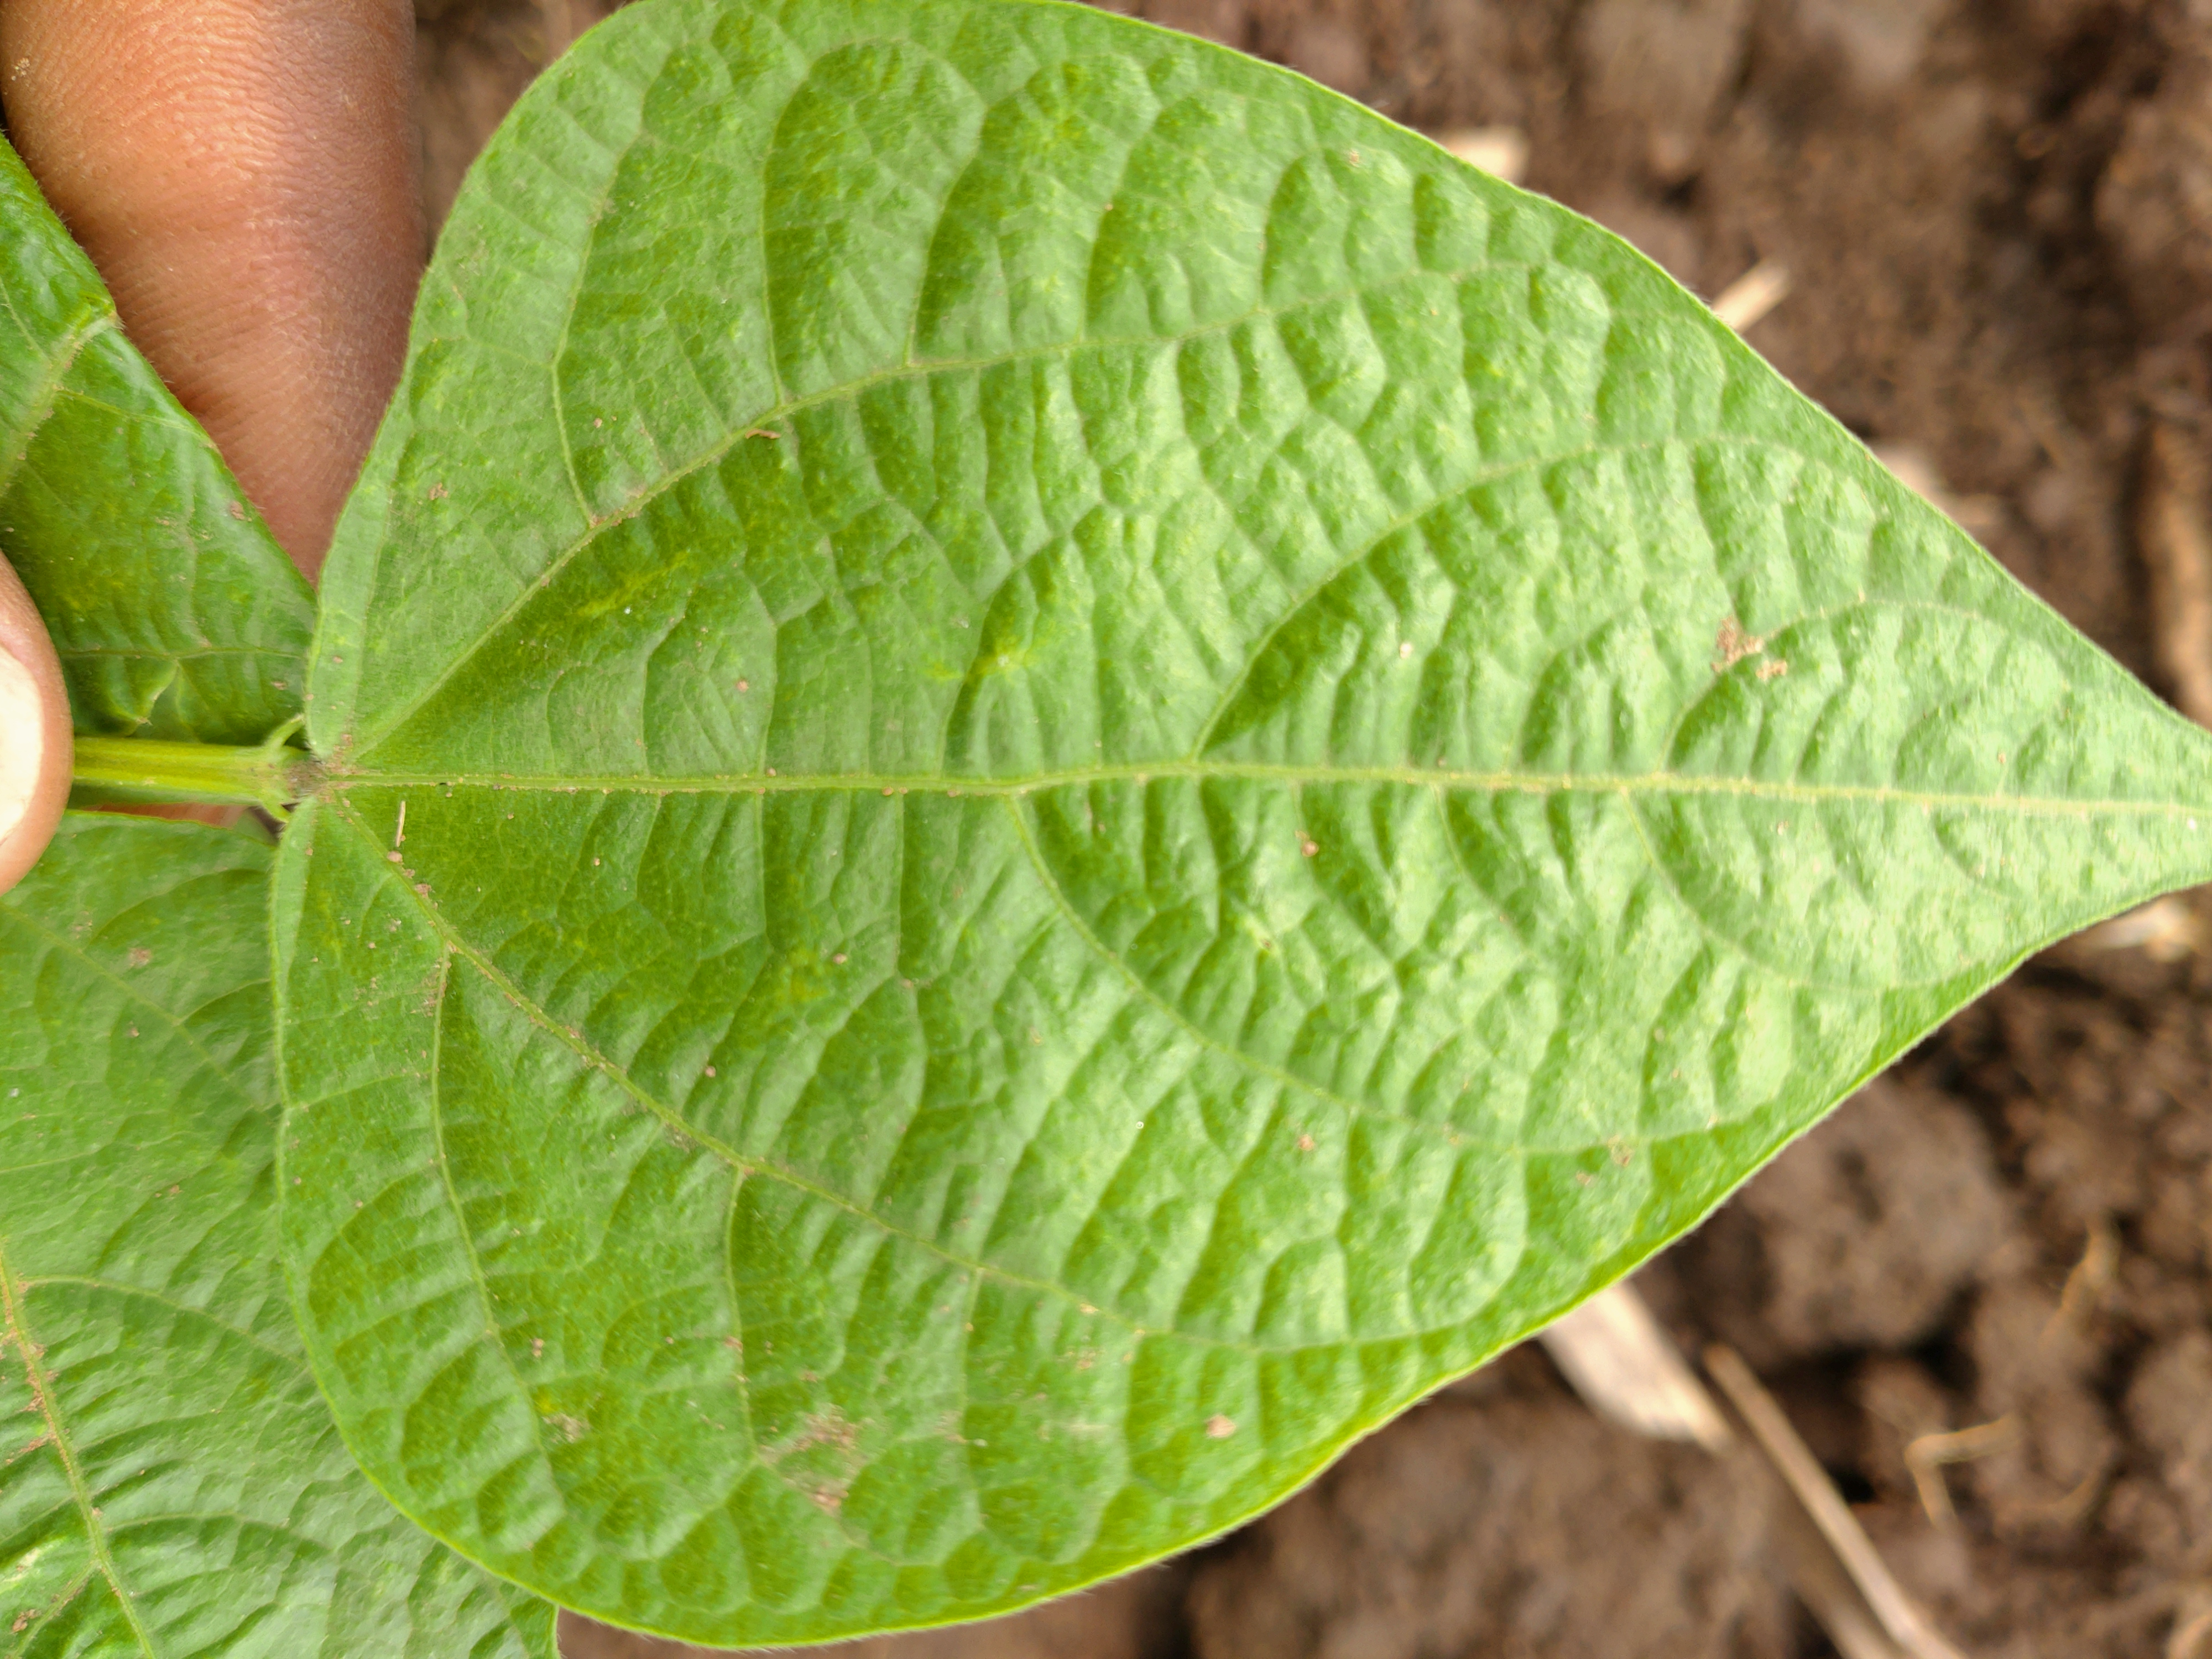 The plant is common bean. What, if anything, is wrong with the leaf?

healthy
